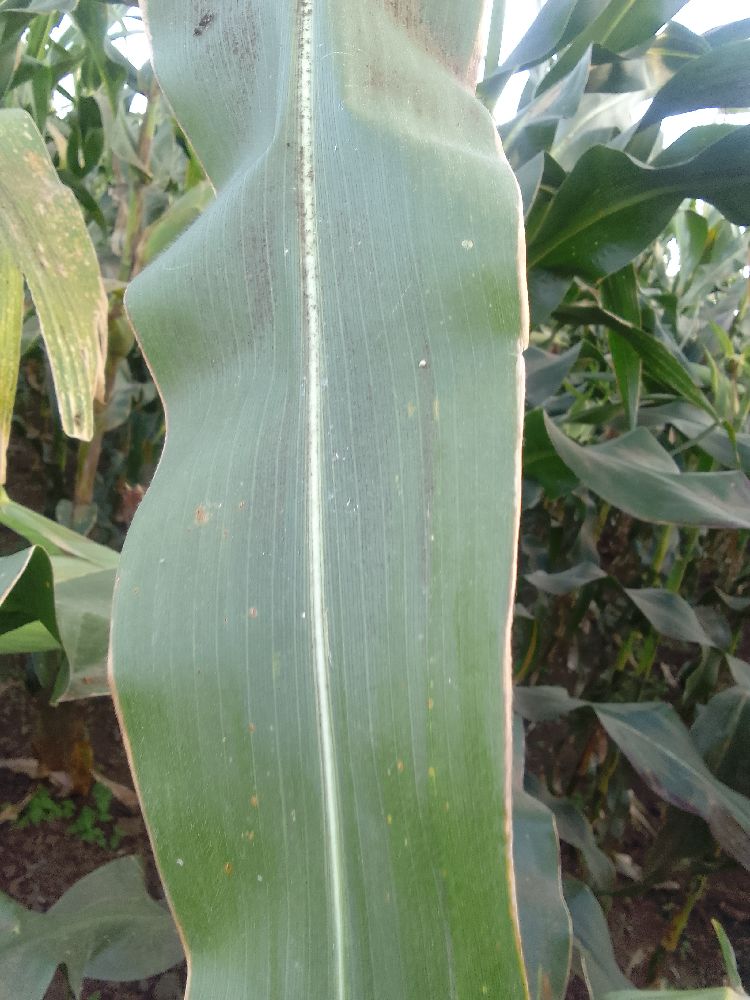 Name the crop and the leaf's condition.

maize, healthy
